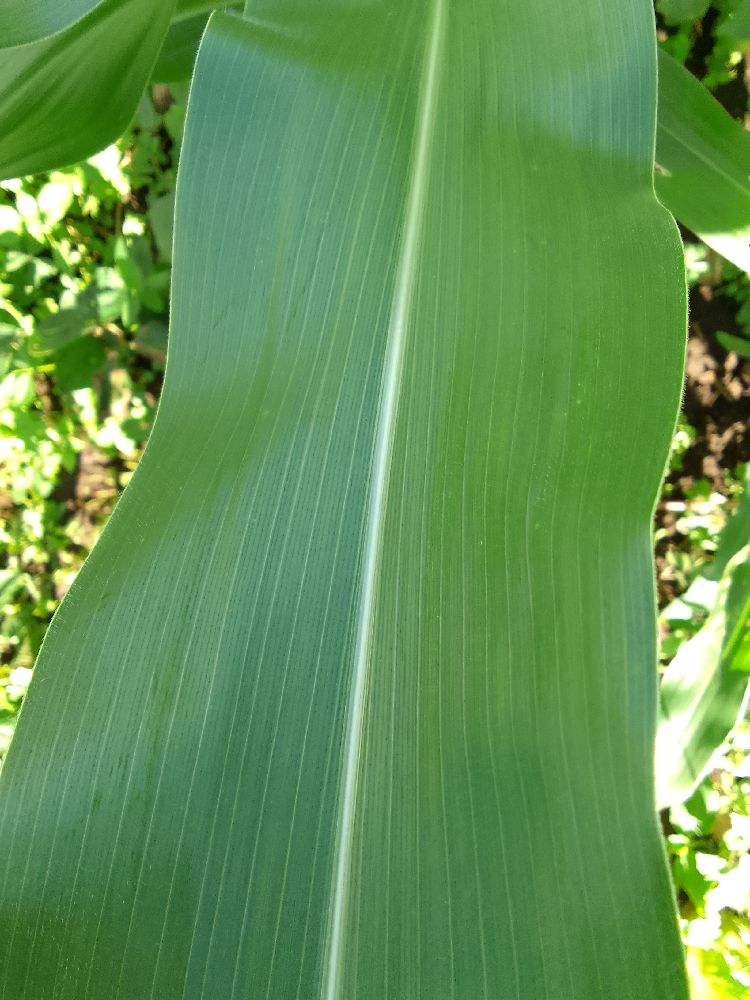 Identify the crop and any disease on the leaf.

maize, healthy
